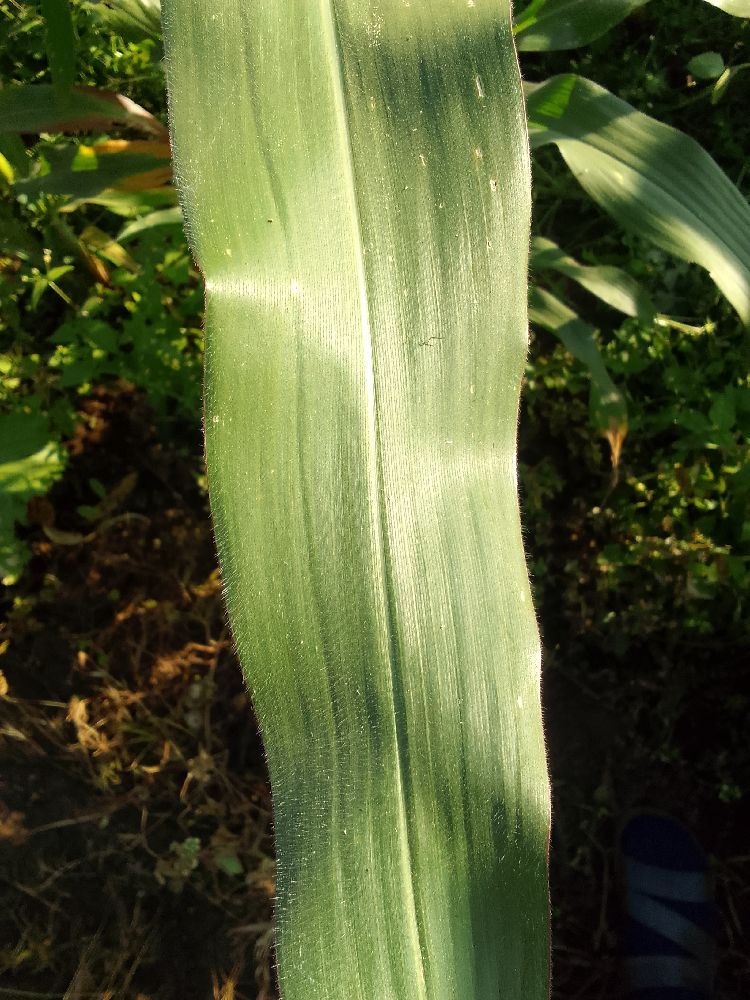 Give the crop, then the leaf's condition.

maize, healthy
